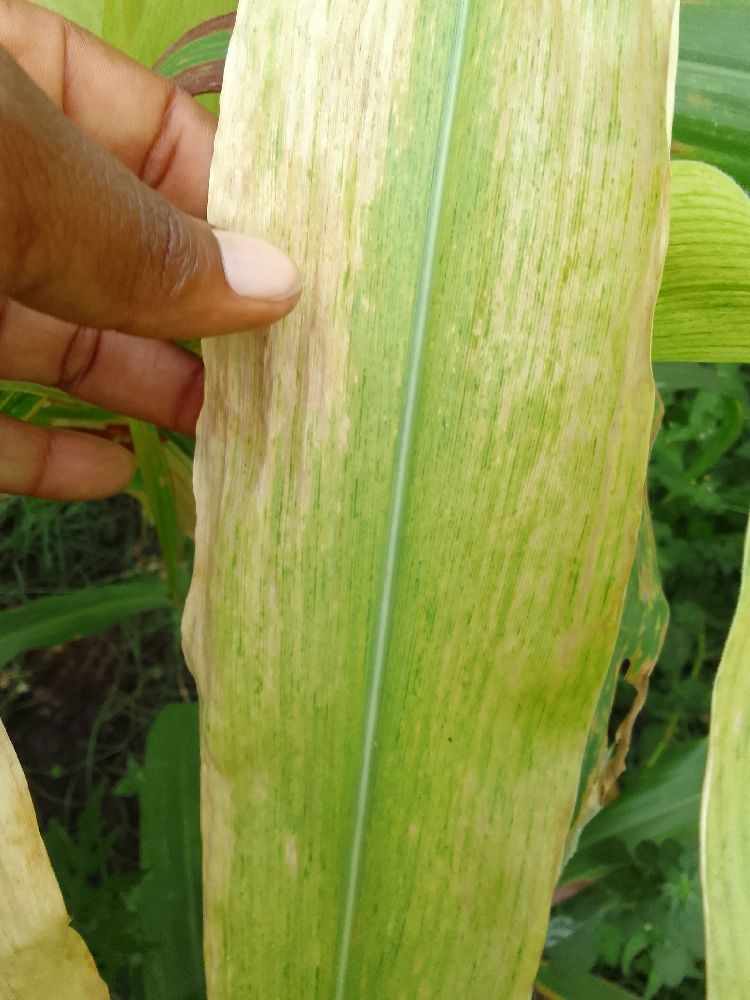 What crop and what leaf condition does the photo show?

maize, maize lethal necrosis
